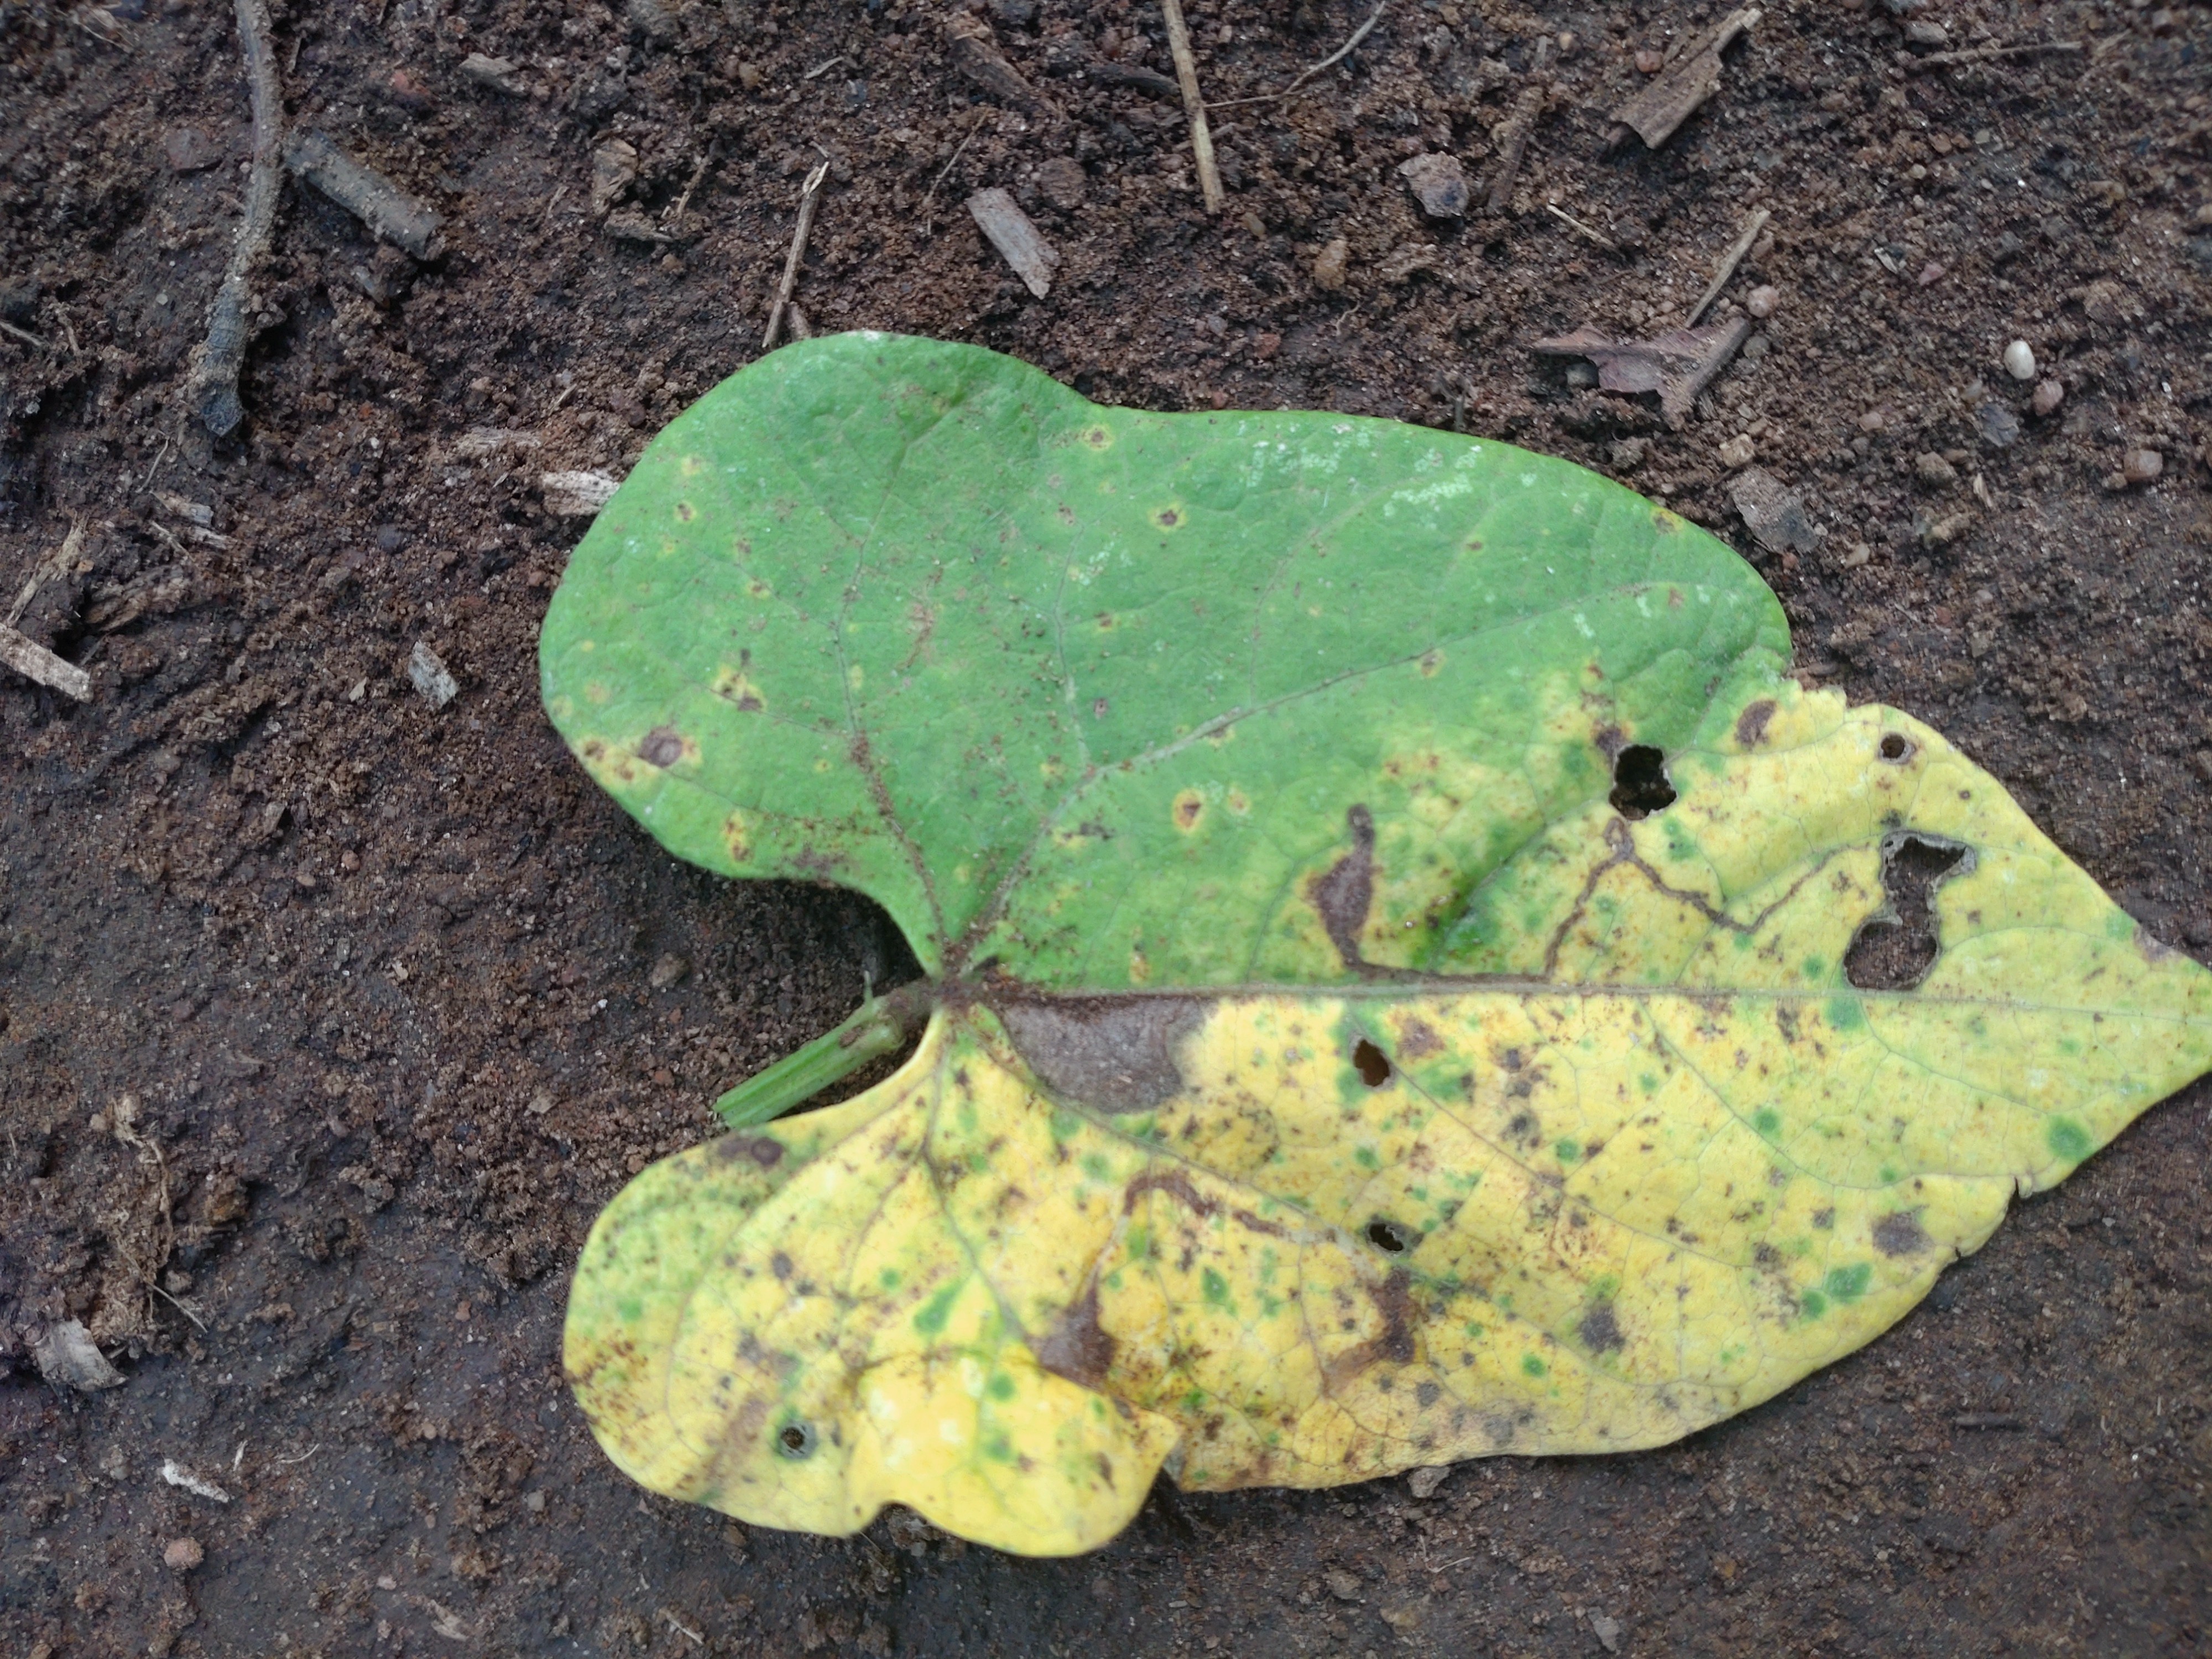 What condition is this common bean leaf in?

anthracnose
